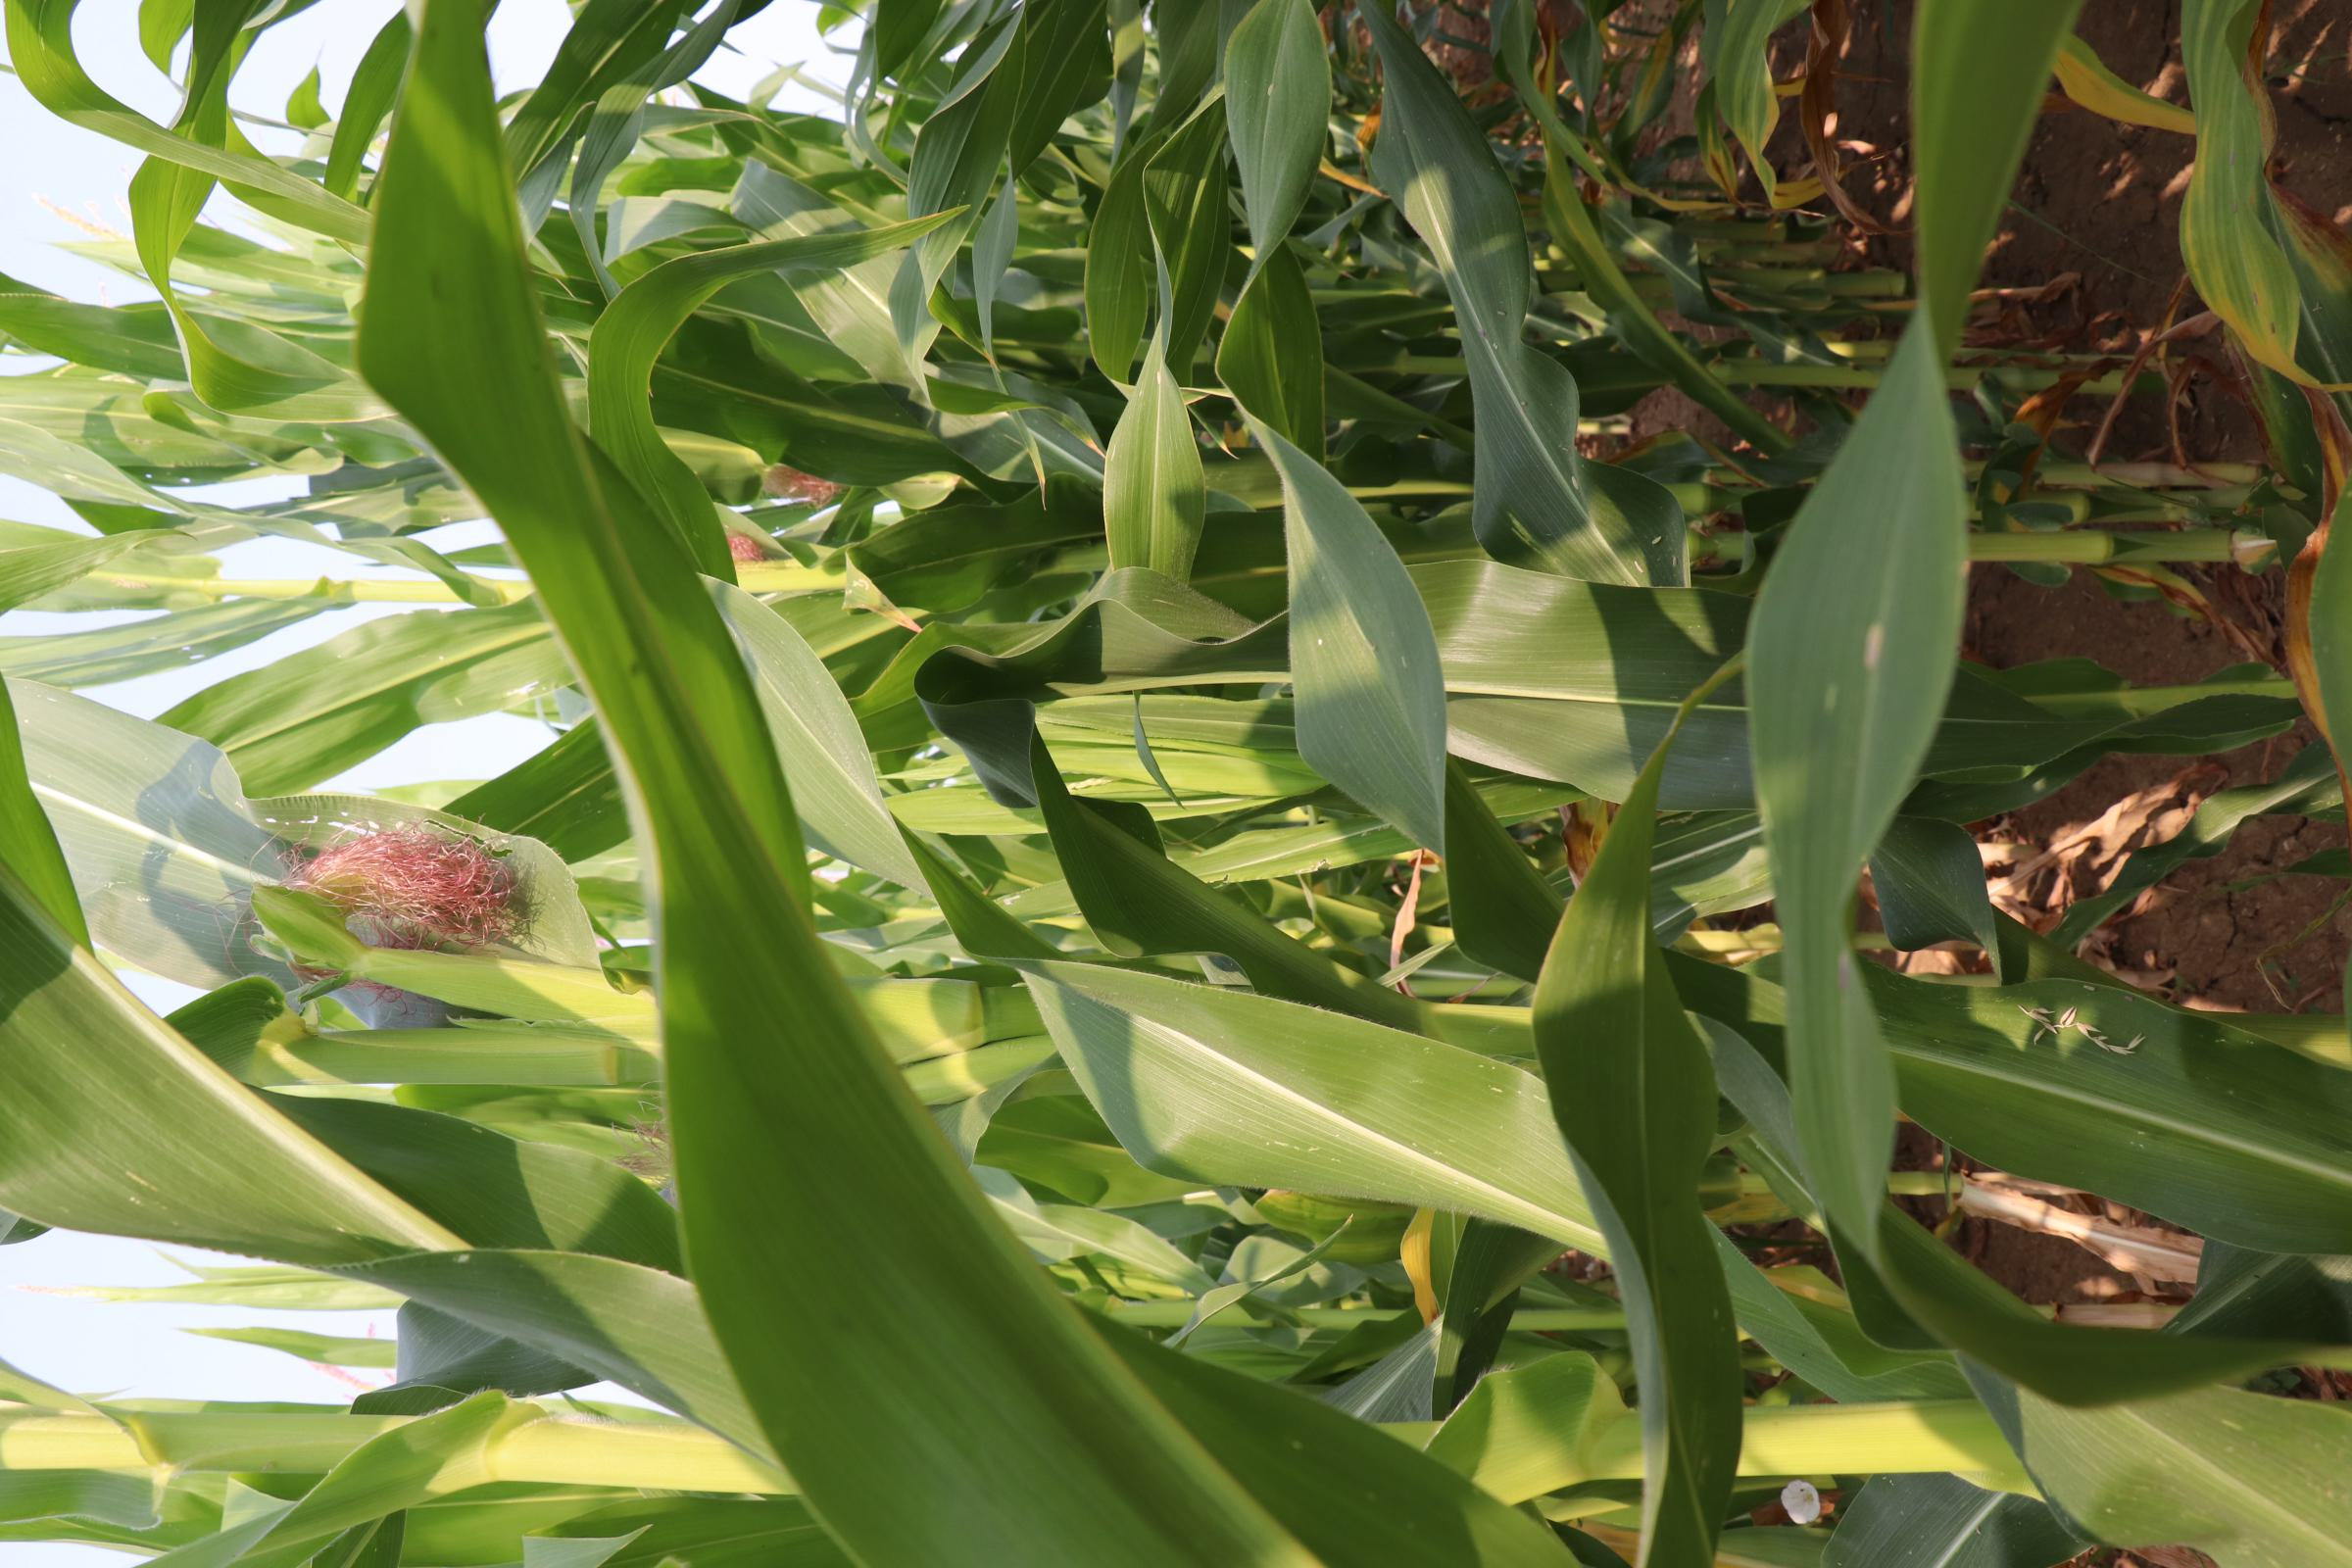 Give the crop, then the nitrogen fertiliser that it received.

maize, reduced nitrogen fertilisation
